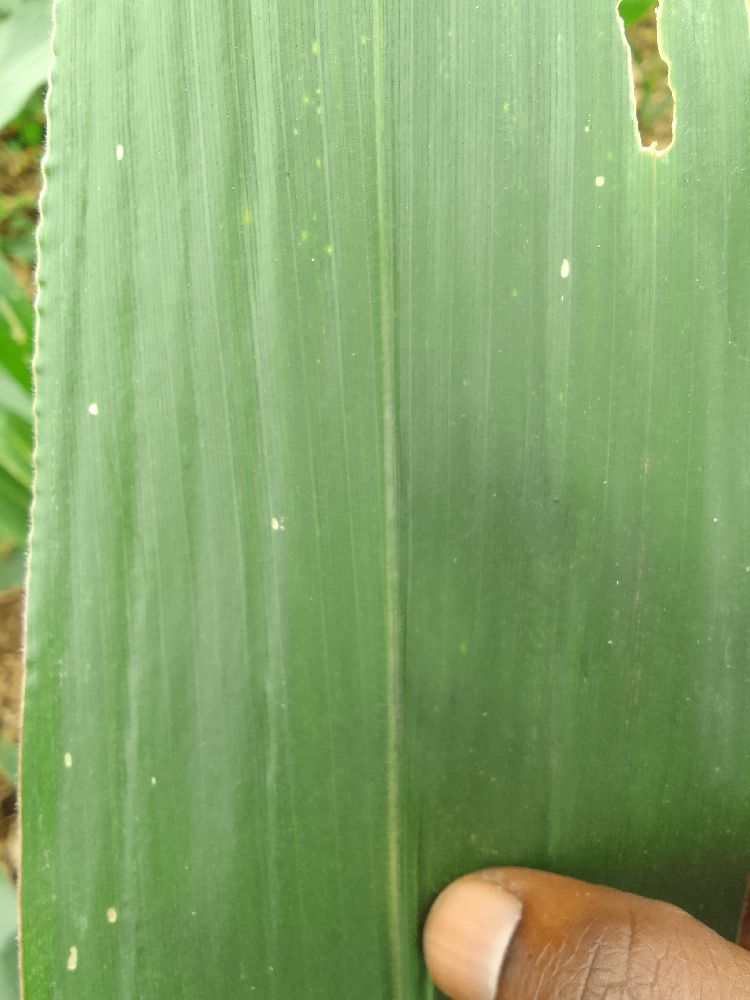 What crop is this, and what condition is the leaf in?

maize, healthy
